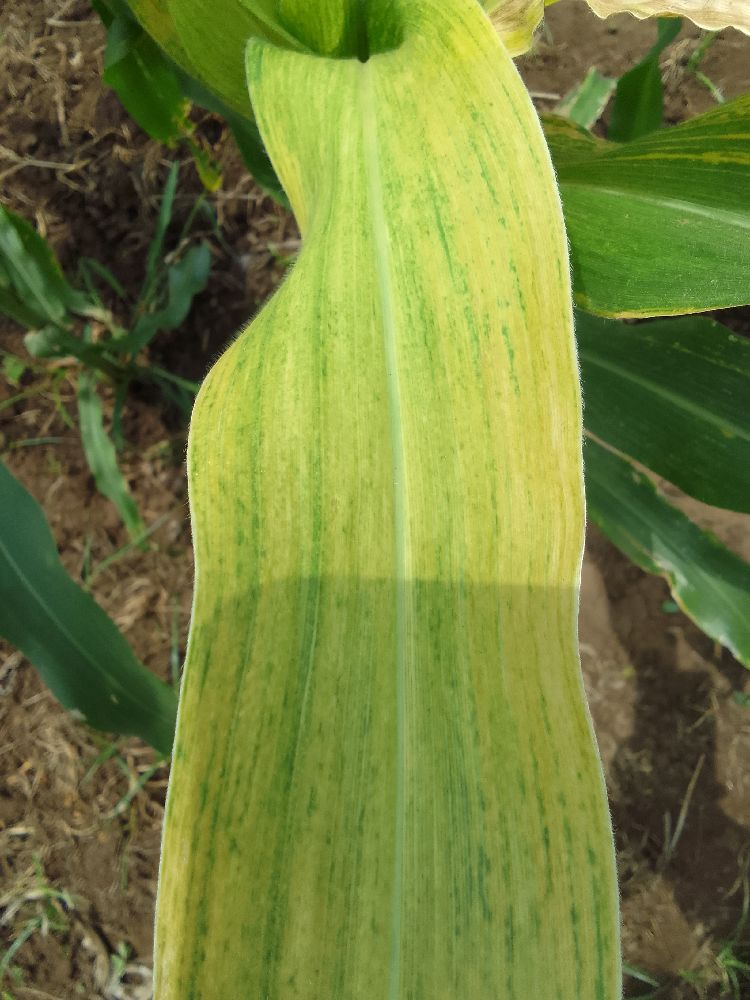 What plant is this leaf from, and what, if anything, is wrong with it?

maize, maize lethal necrosis
